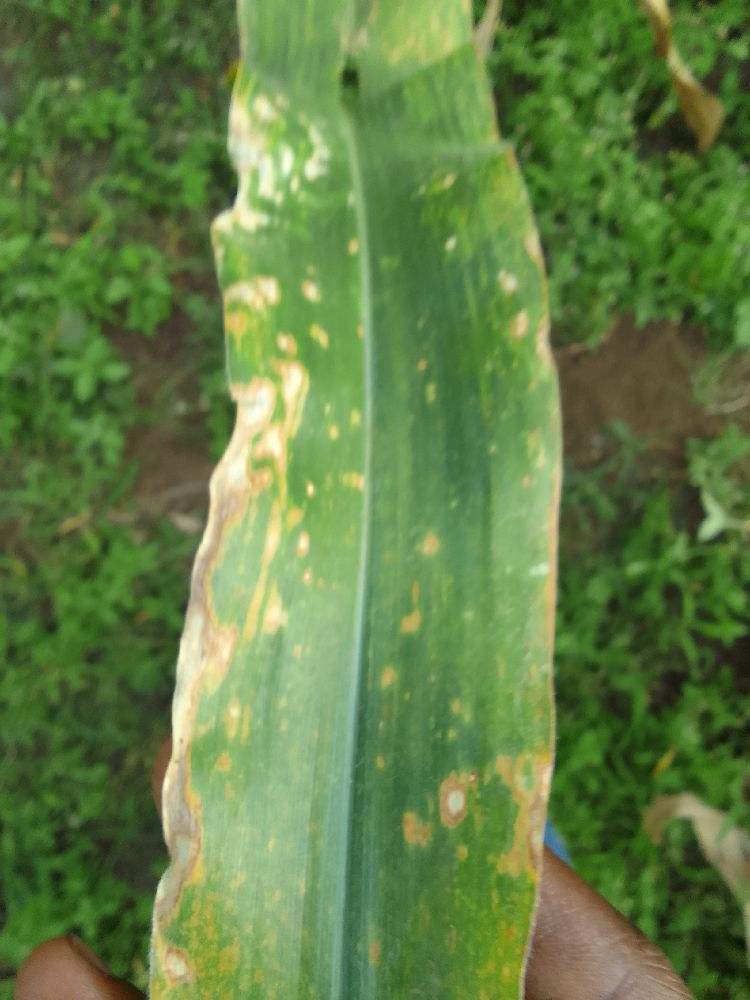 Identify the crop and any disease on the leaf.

maize, maize lethal necrosis
